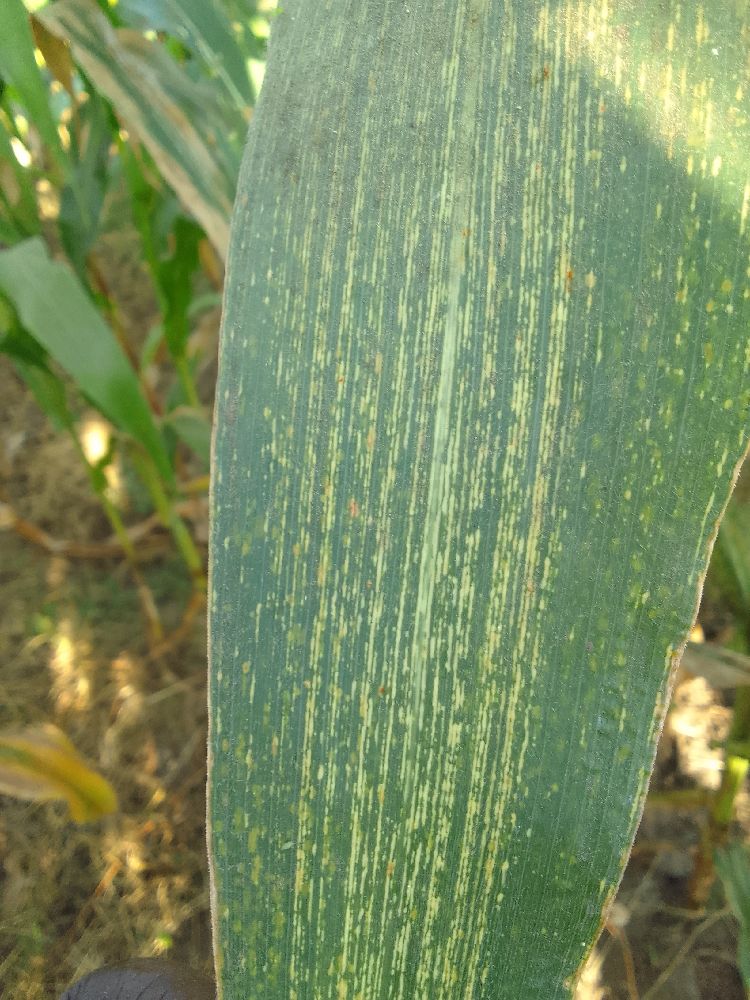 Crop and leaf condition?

maize, maize streak virus
